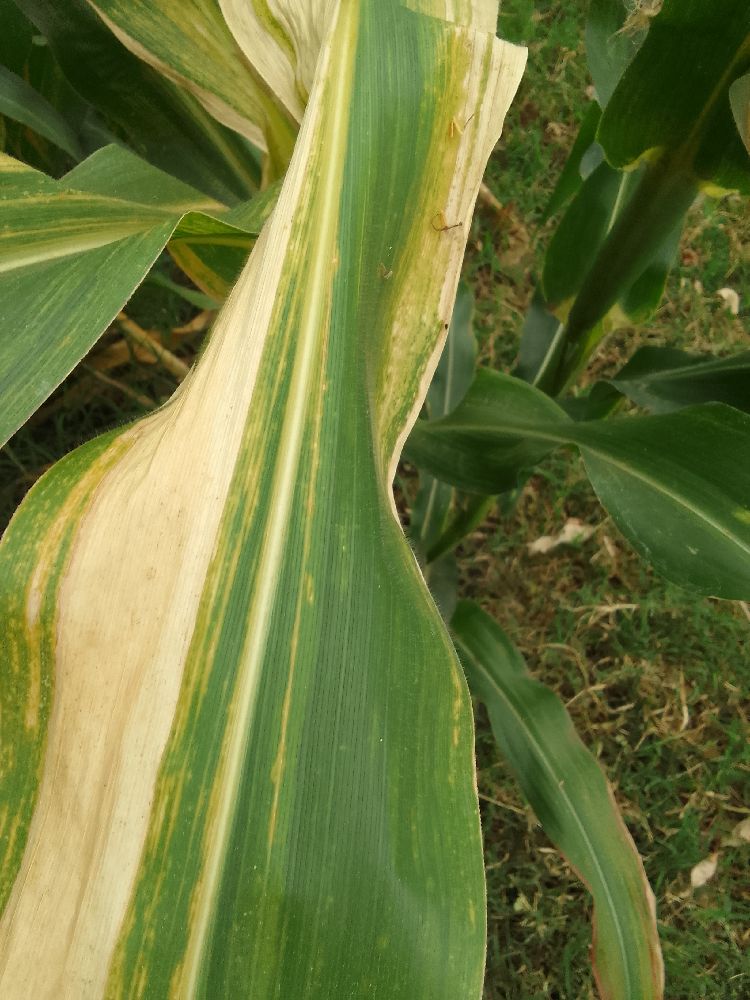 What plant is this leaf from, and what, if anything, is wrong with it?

maize, maize streak virus
